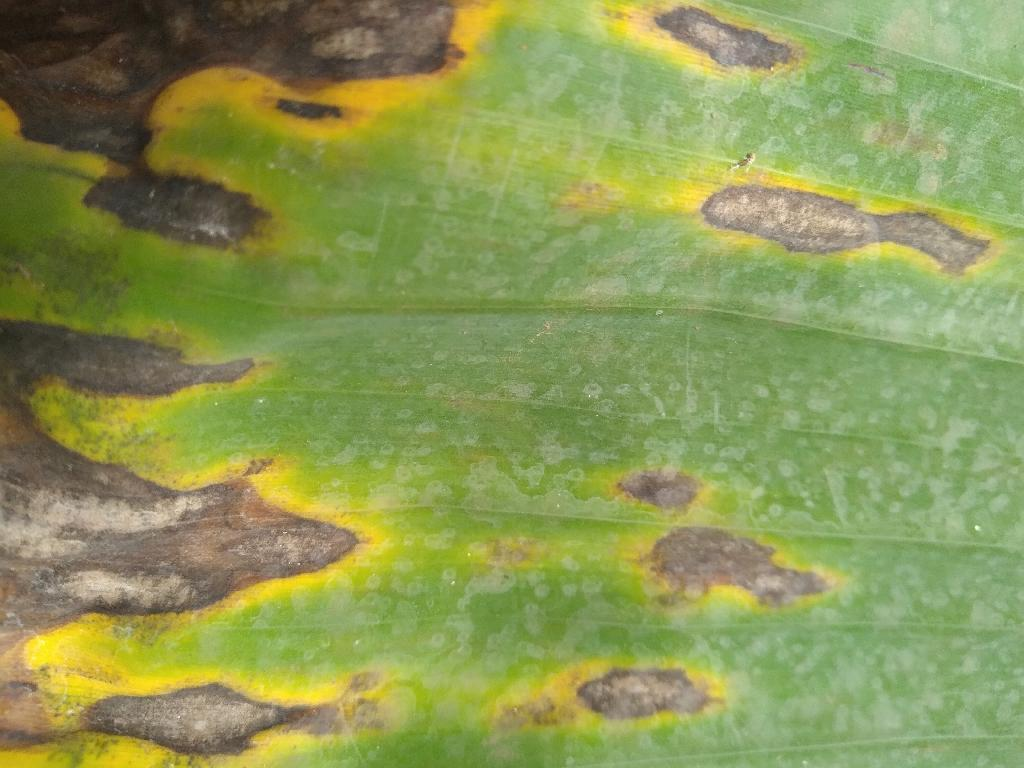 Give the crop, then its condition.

banana, black sigatoka
